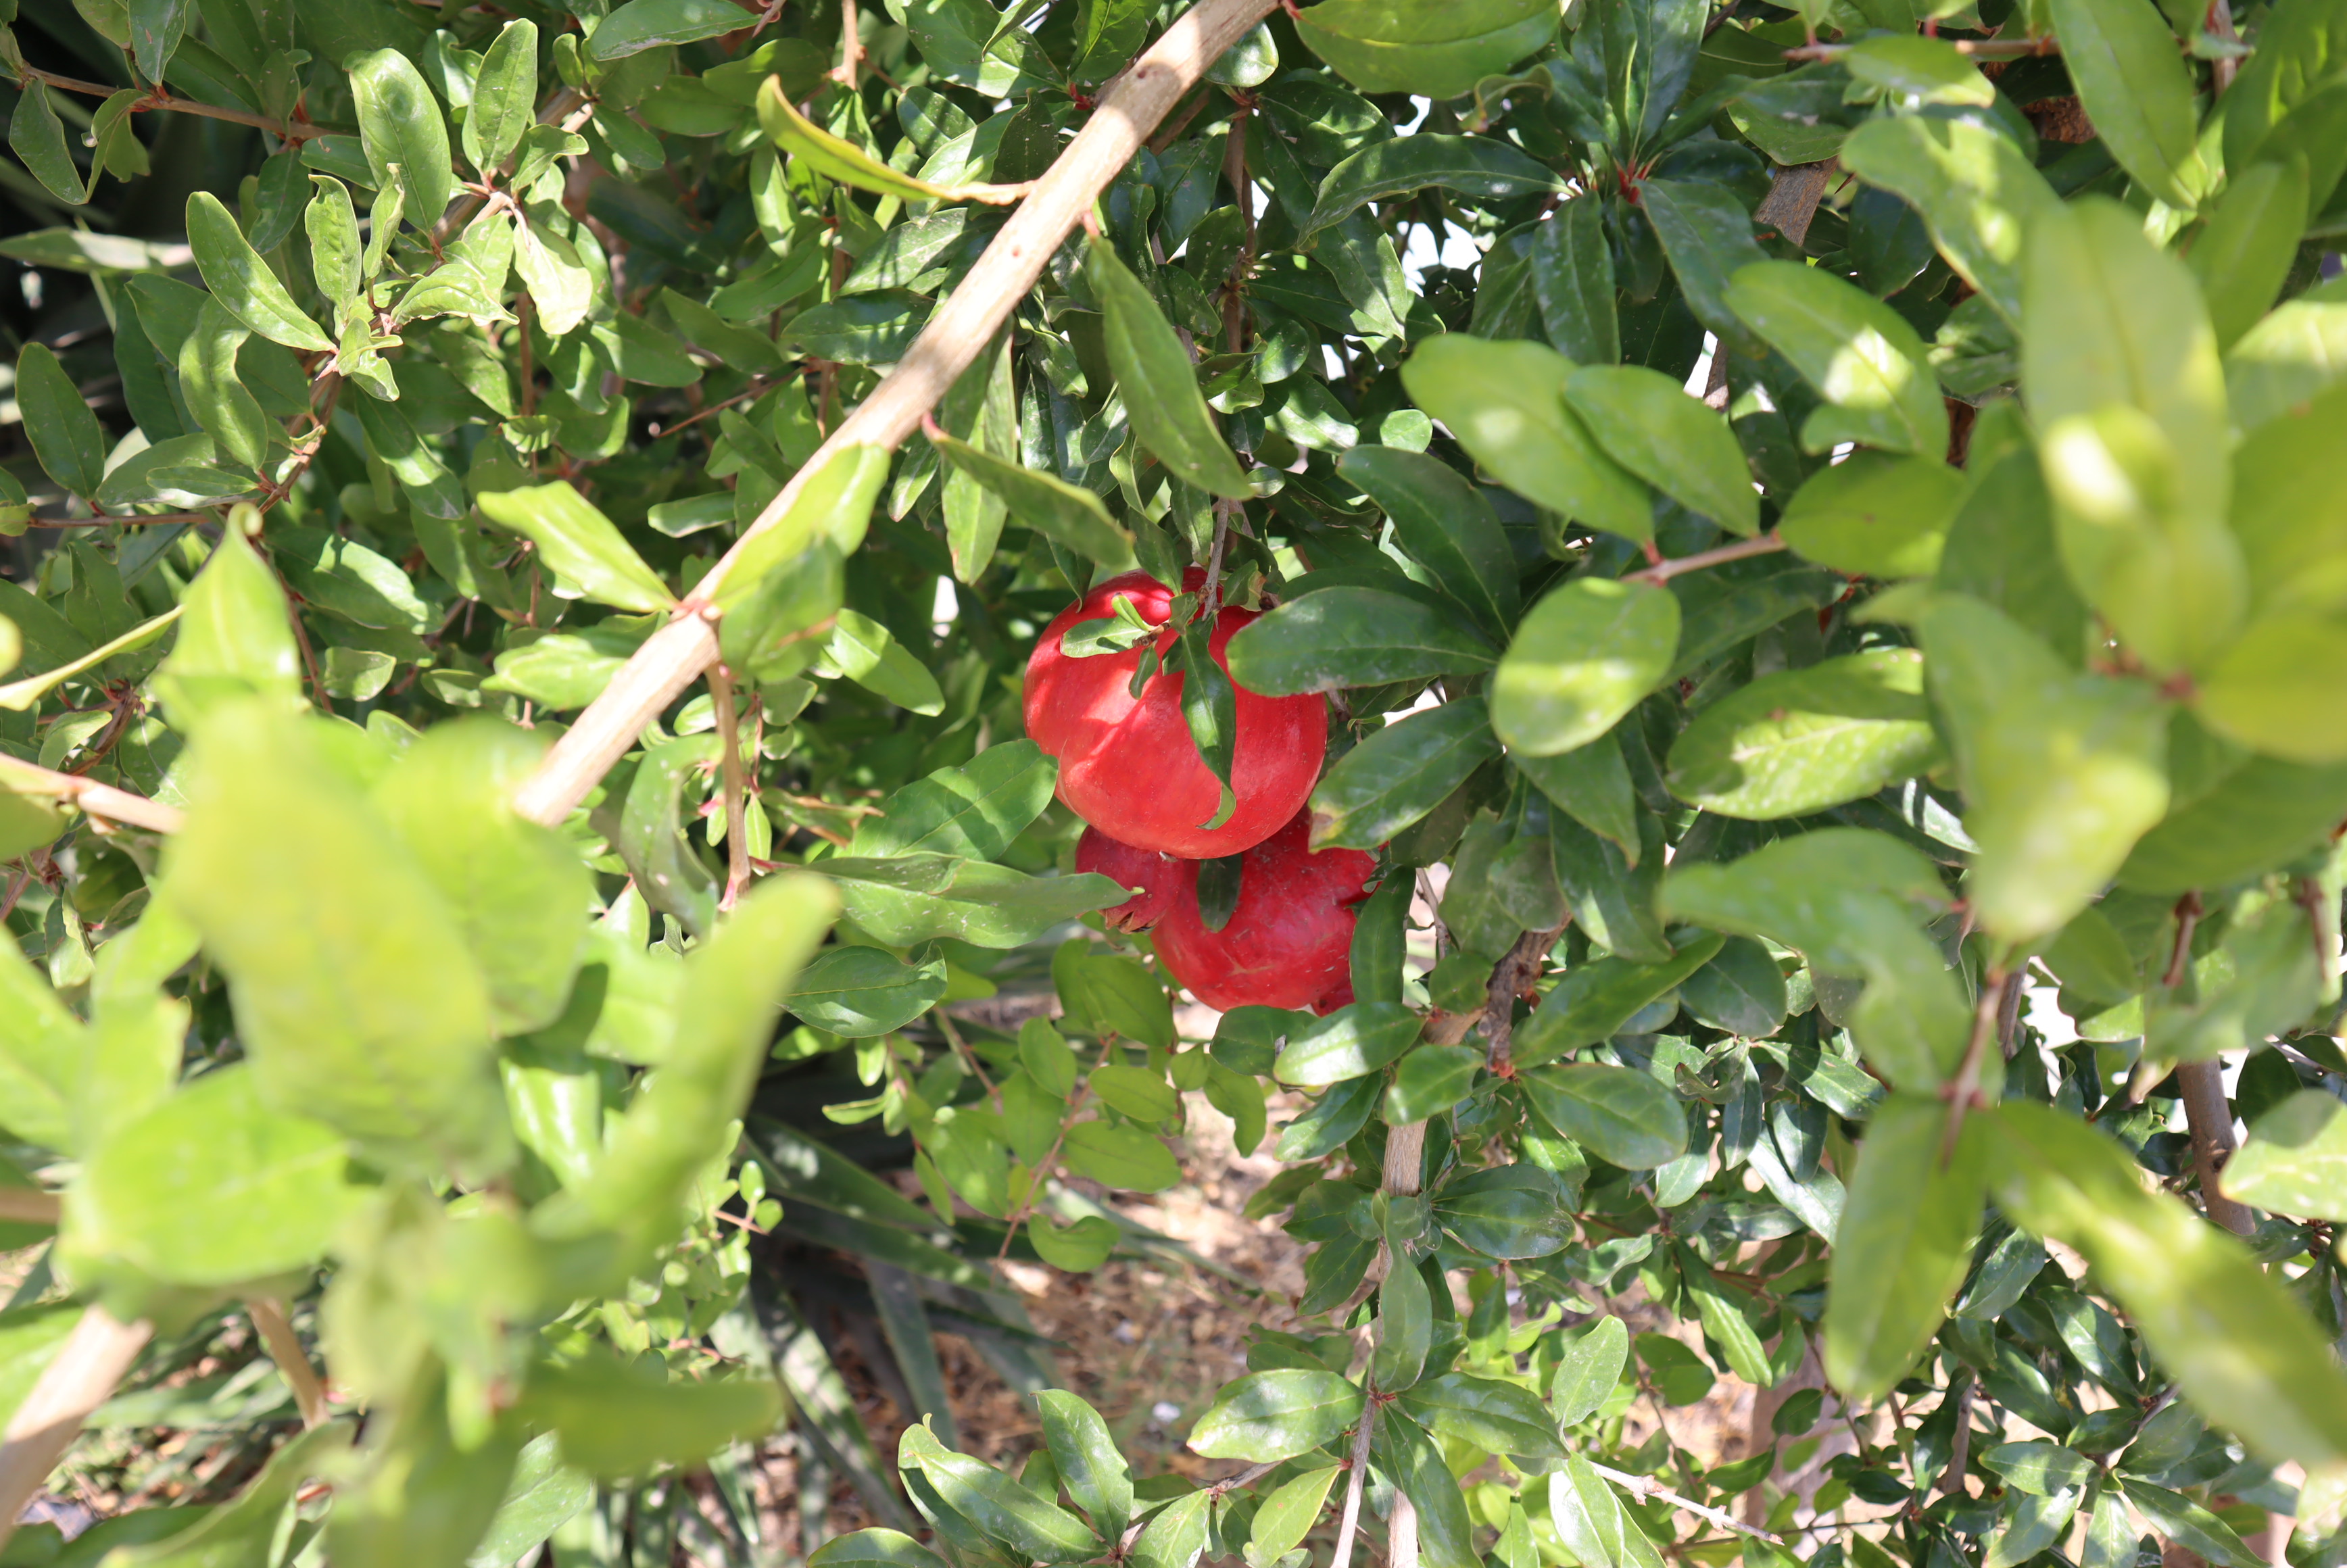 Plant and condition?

pomegranate, healthy
